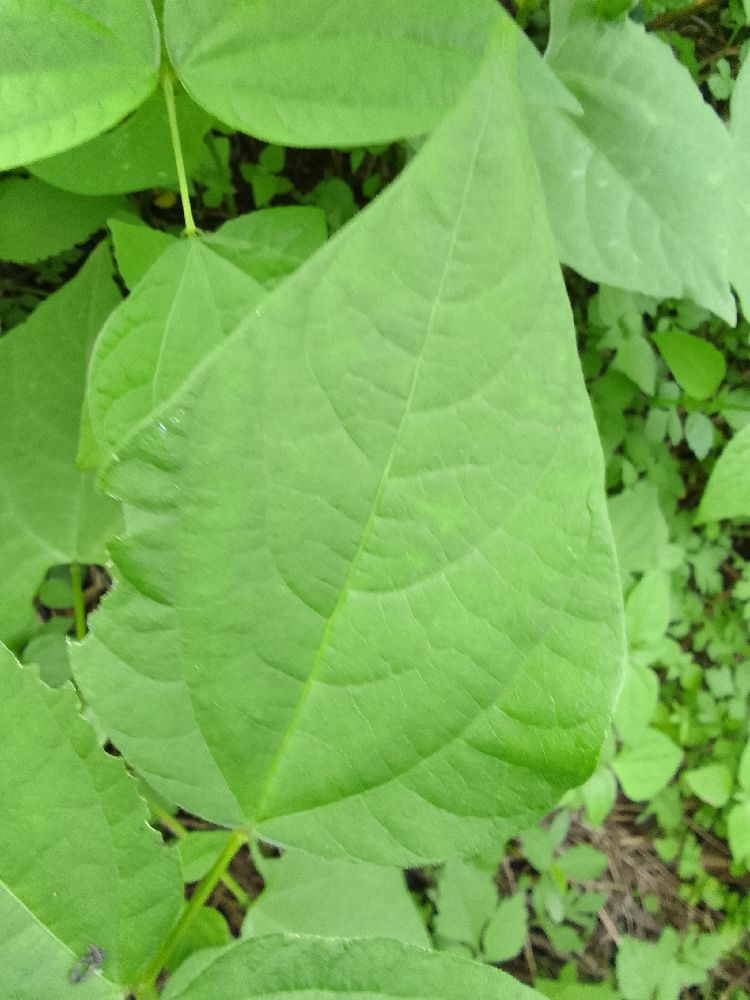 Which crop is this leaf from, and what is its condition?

common bean, healthy
